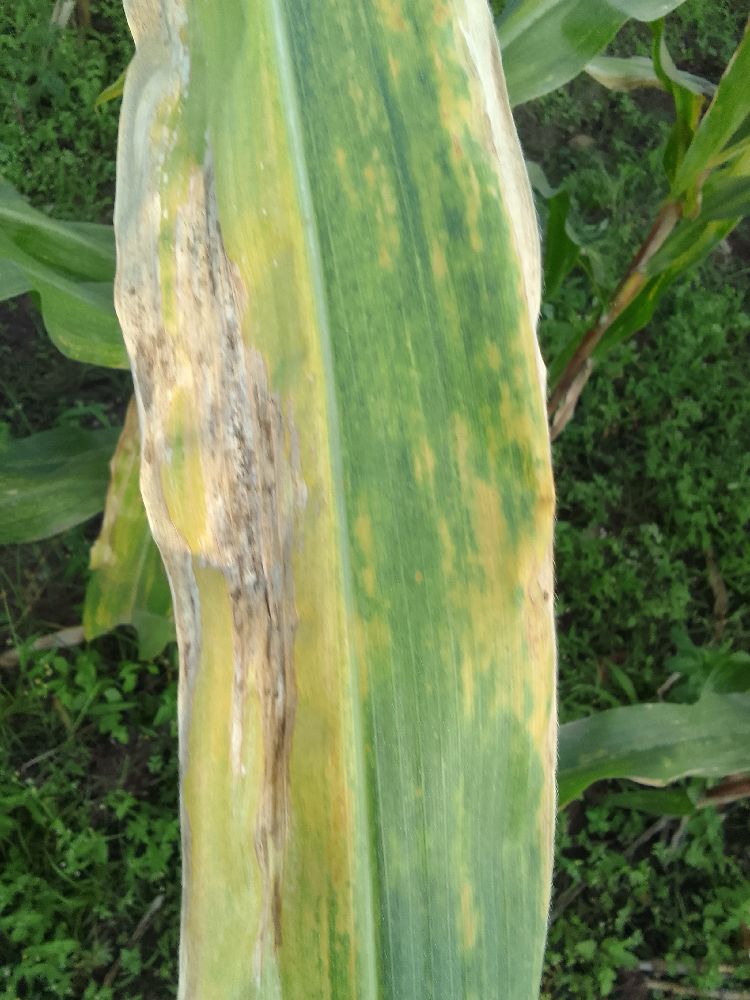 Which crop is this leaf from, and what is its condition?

maize, maize lethal necrosis
